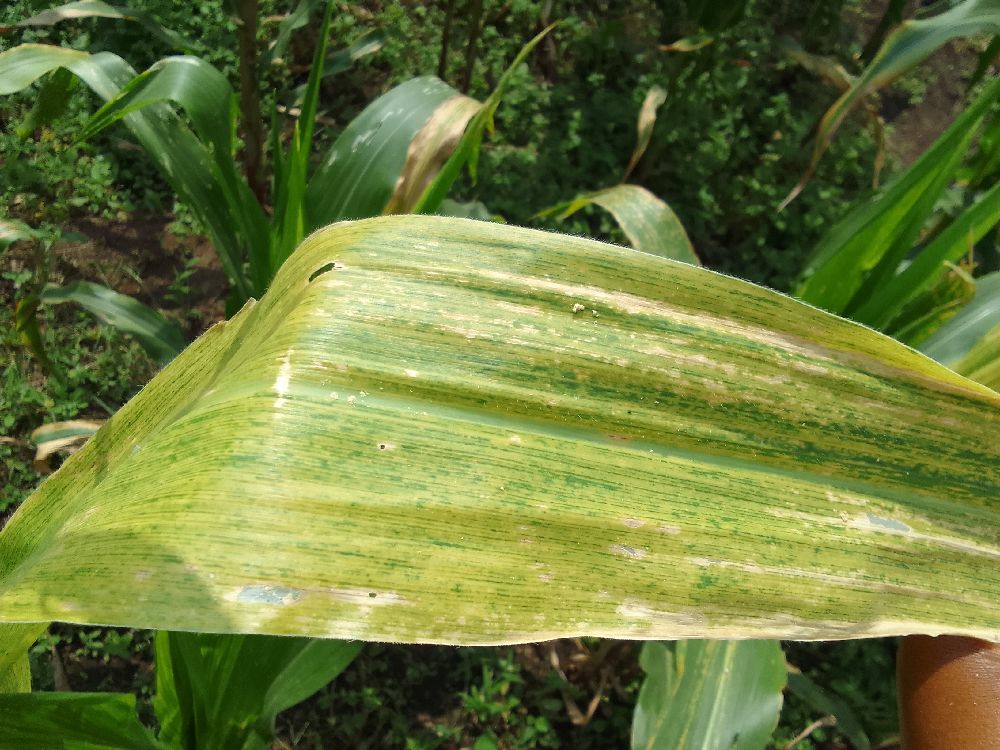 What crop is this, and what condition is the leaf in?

maize, maize lethal necrosis
